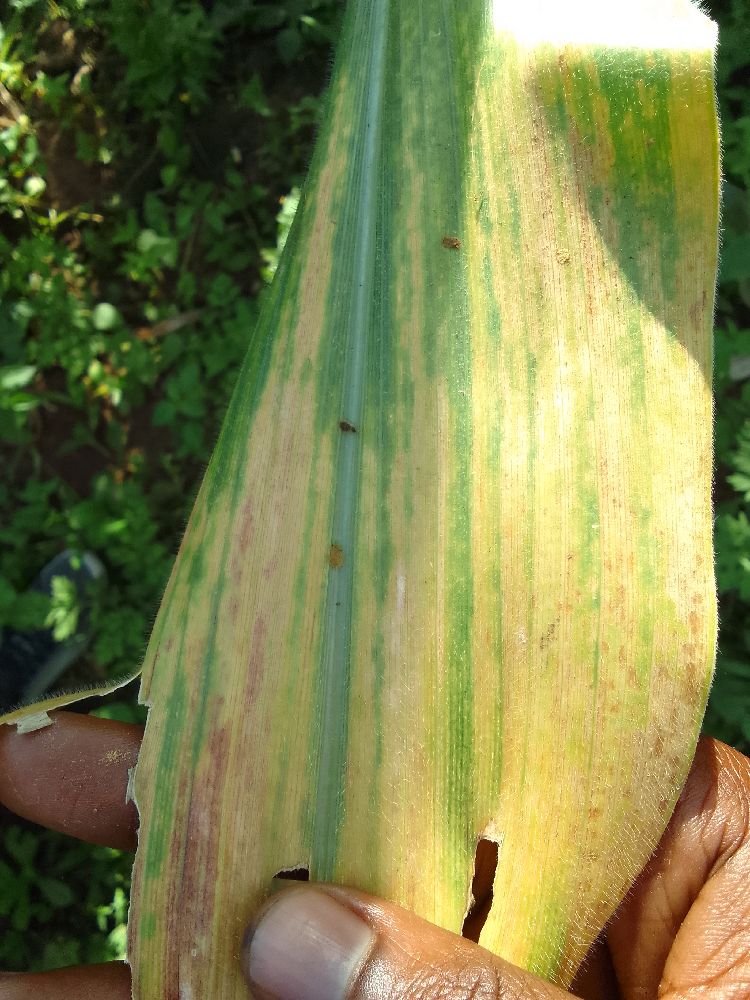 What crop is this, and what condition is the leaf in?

maize, maize lethal necrosis
